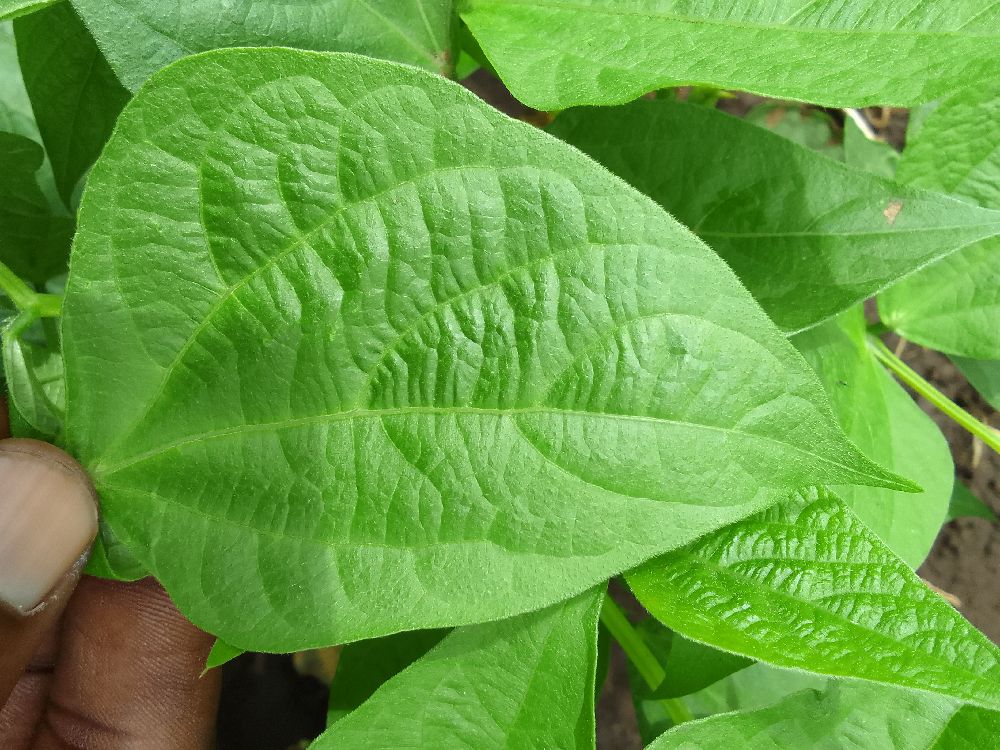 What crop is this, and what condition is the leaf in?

common bean, healthy
